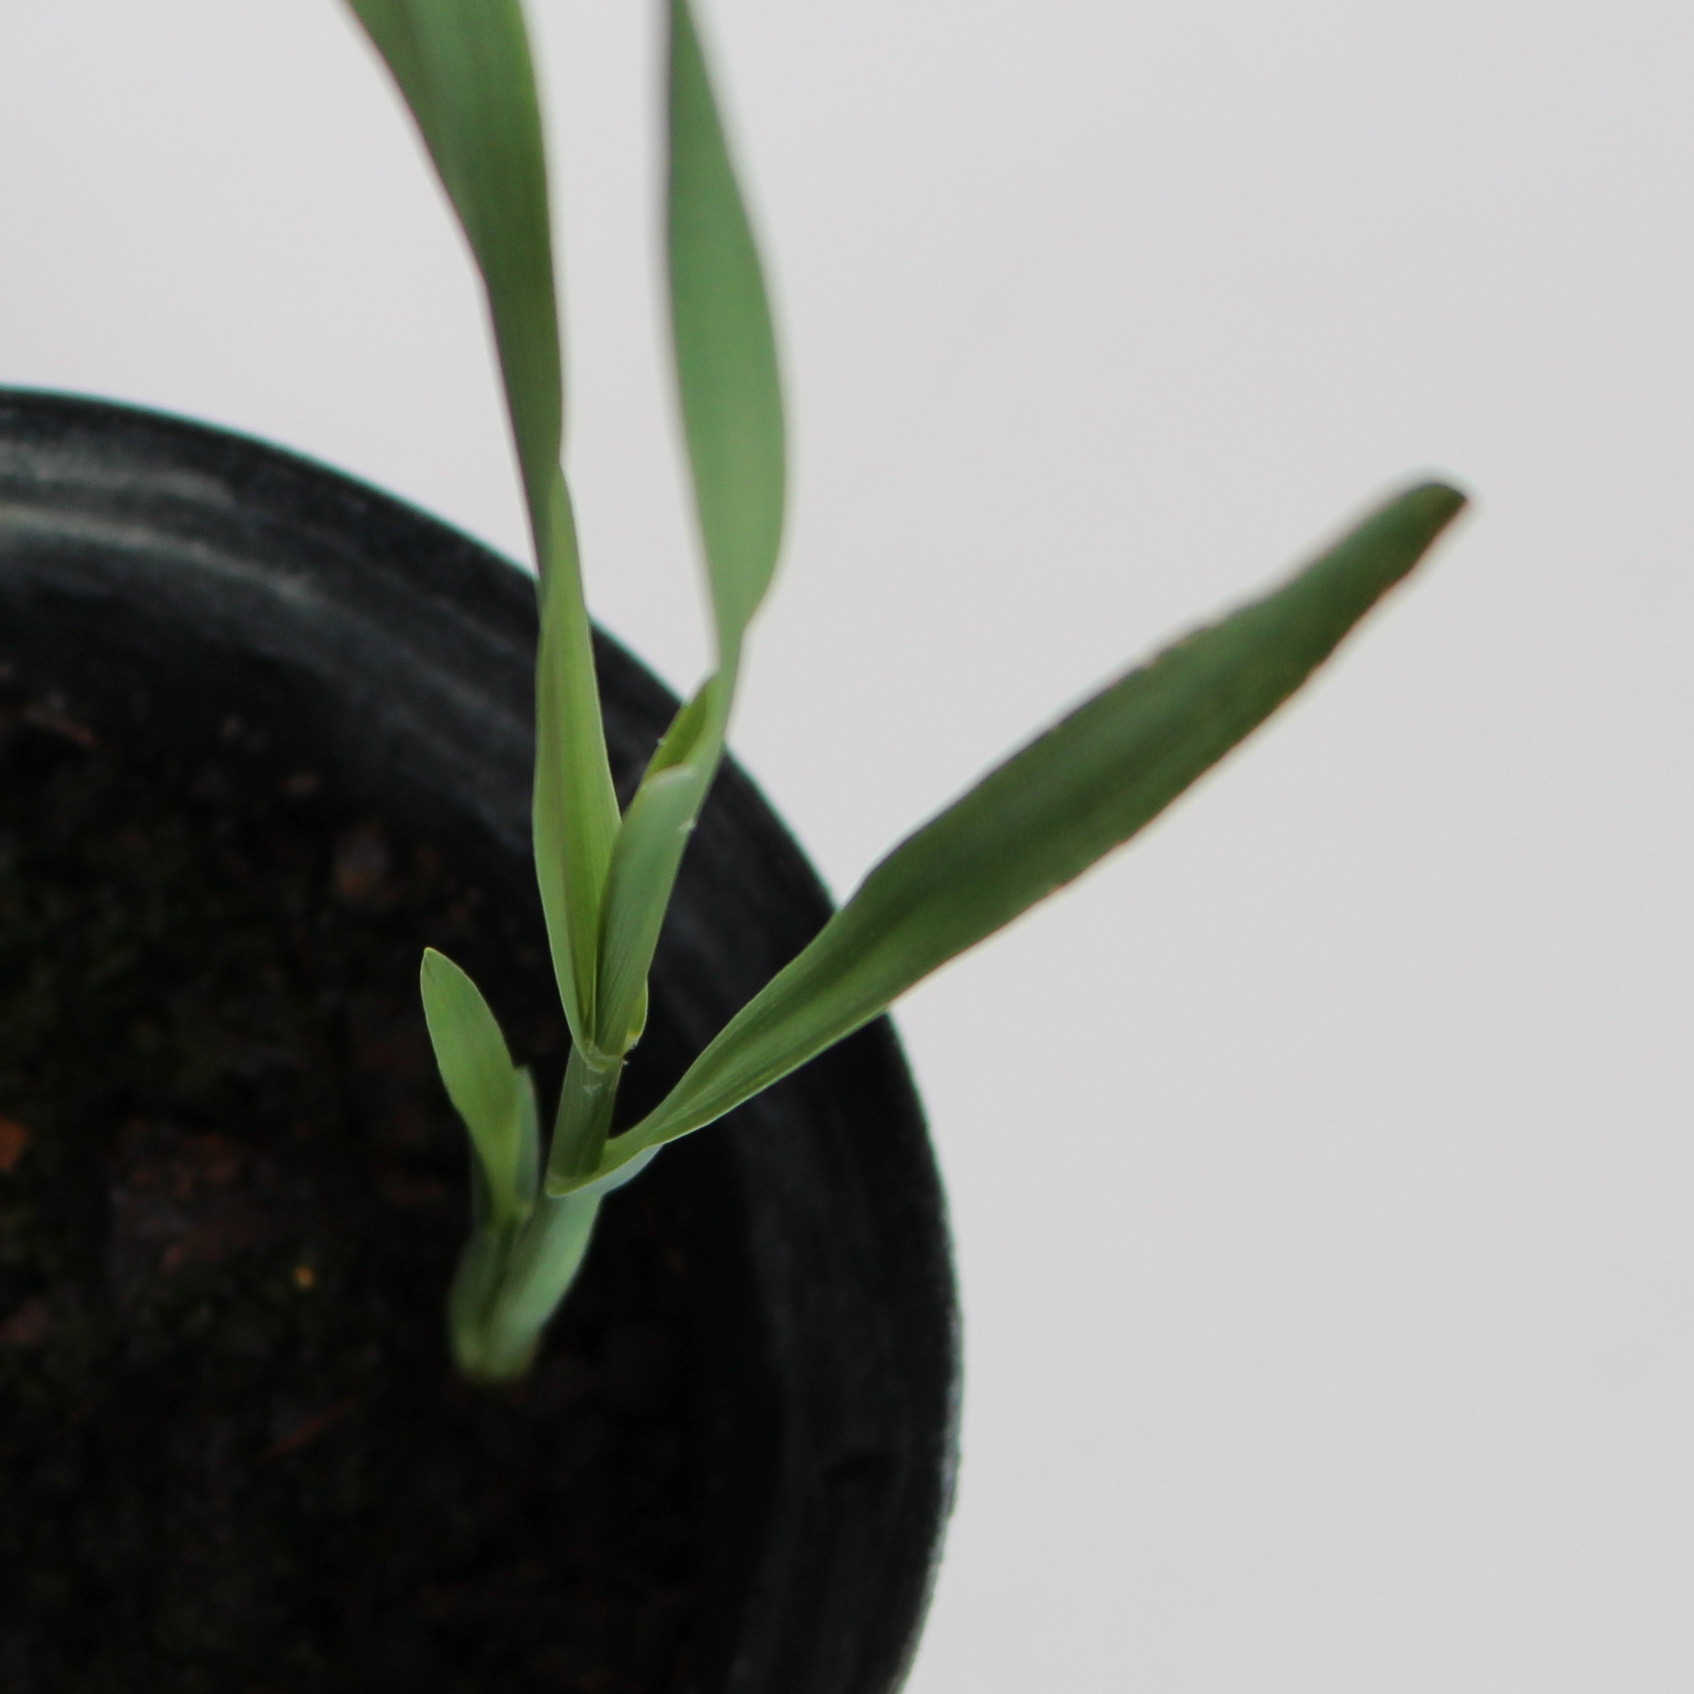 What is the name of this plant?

Avena sterilis
